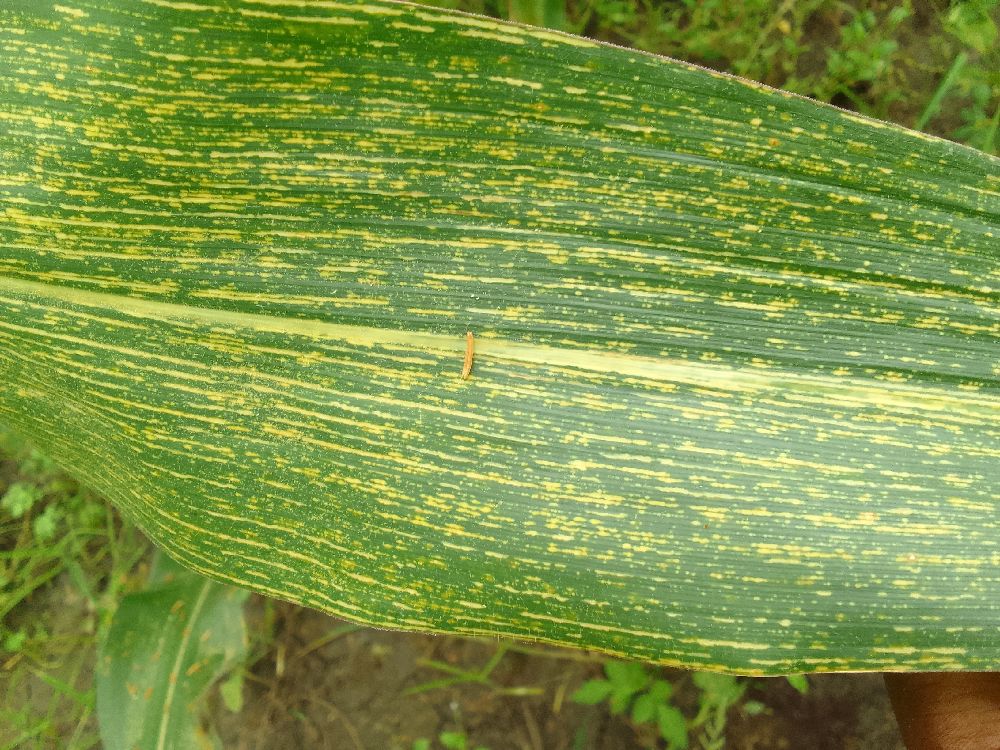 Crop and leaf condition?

maize, maize streak virus
